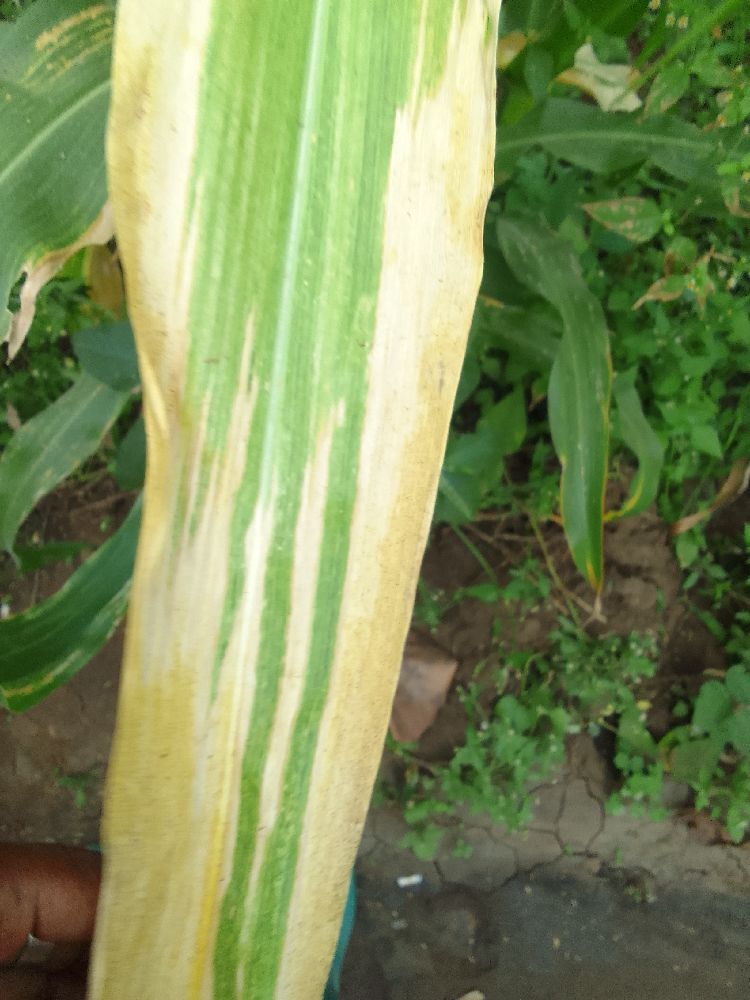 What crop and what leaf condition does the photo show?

maize, maize lethal necrosis
